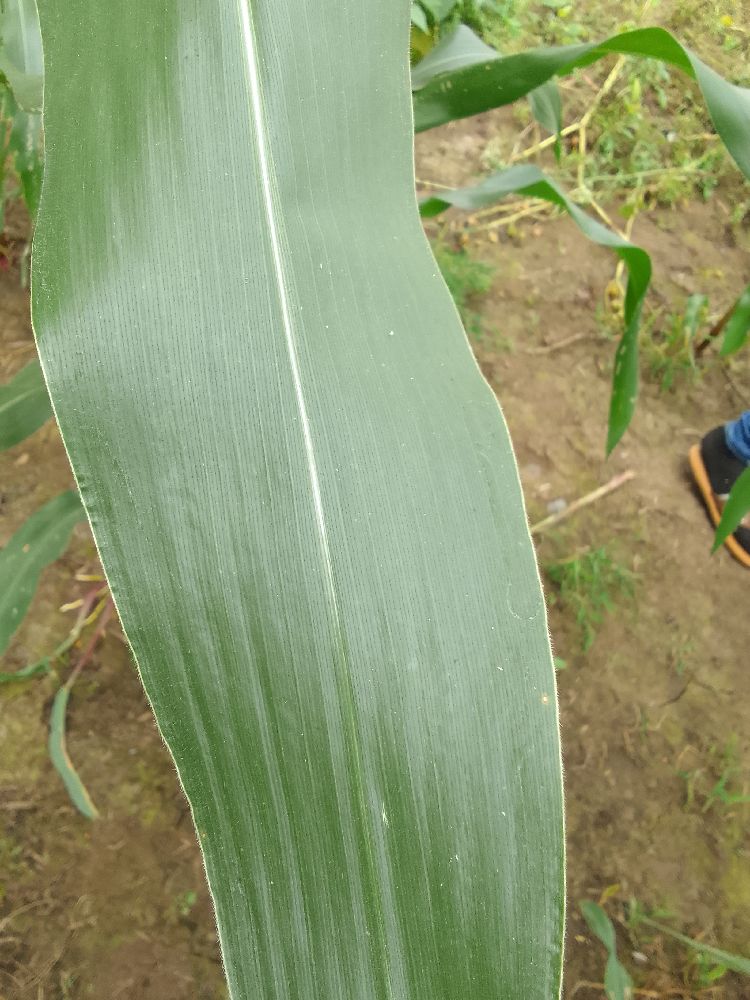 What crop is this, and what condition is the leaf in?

maize, healthy
